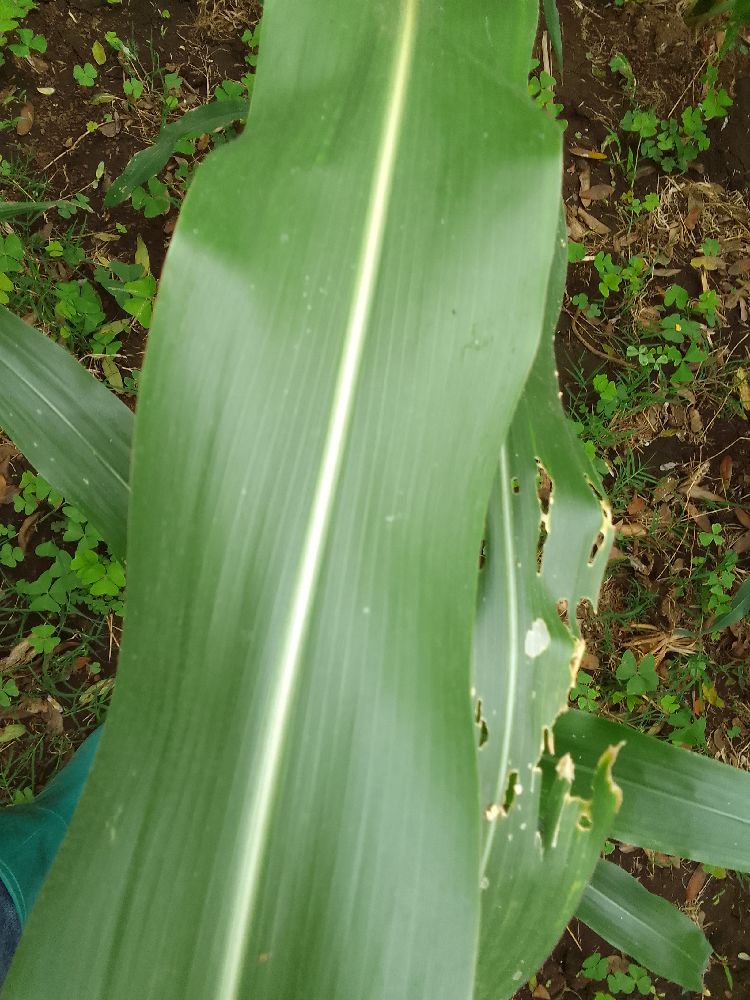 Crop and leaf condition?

maize, healthy
